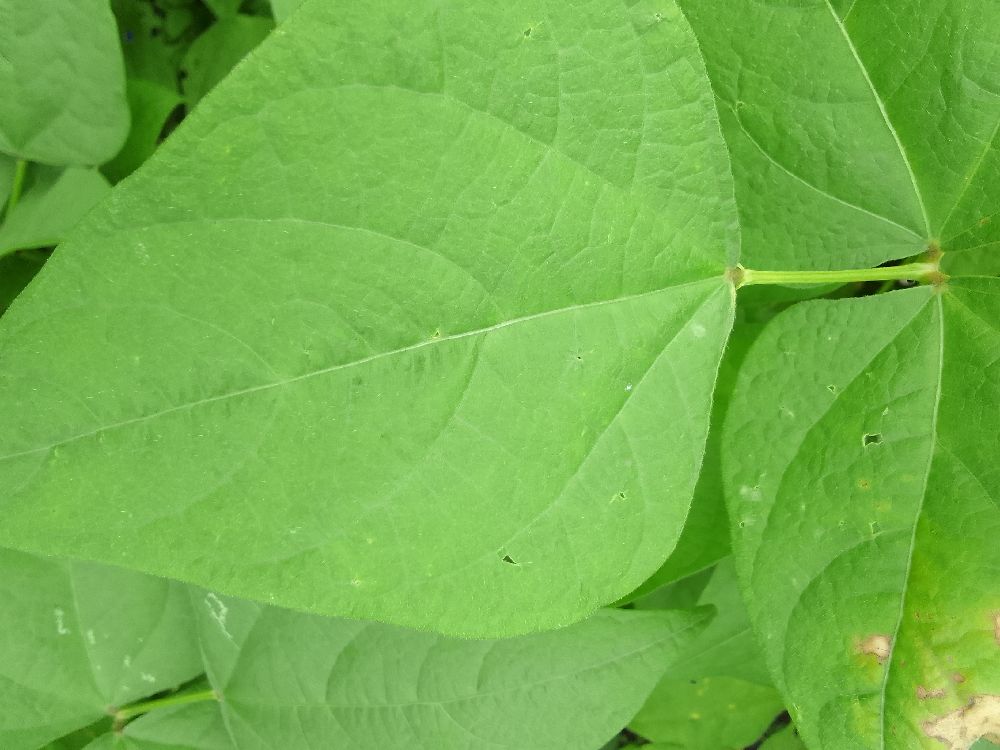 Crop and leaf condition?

common bean, healthy
